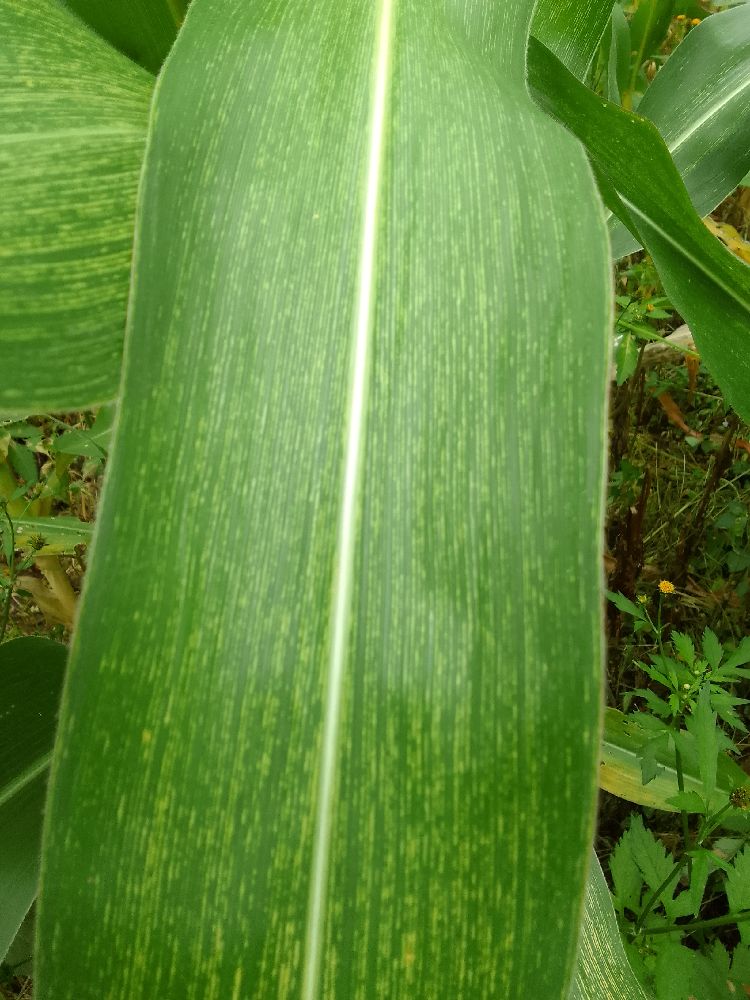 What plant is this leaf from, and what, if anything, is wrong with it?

maize, maize streak virus
